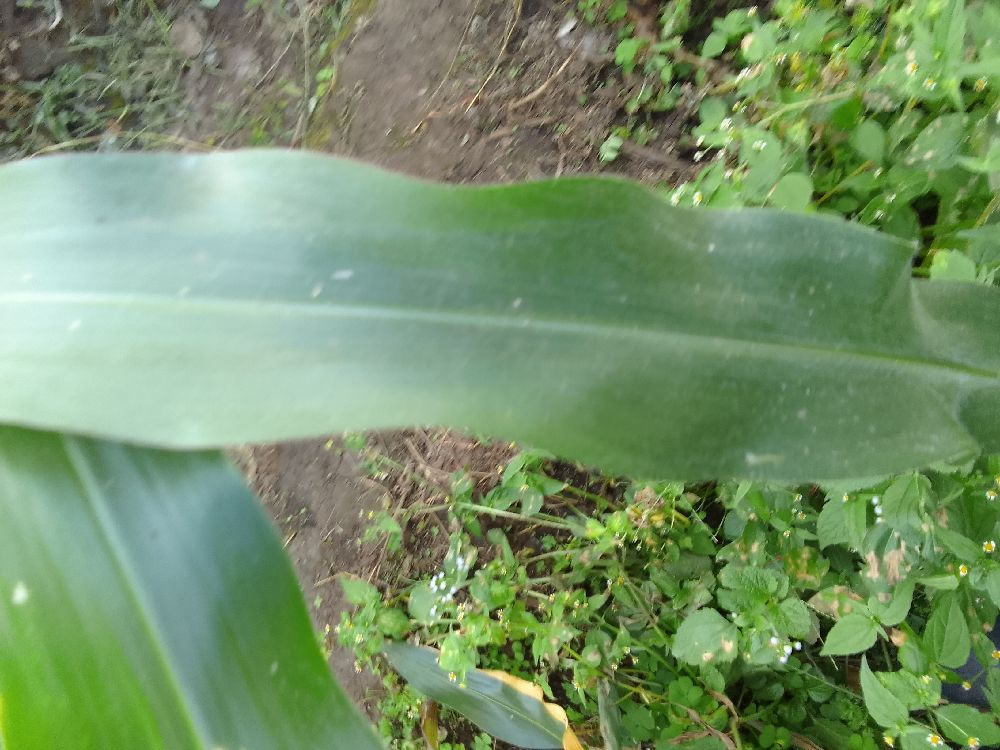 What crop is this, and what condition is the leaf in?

maize, healthy
